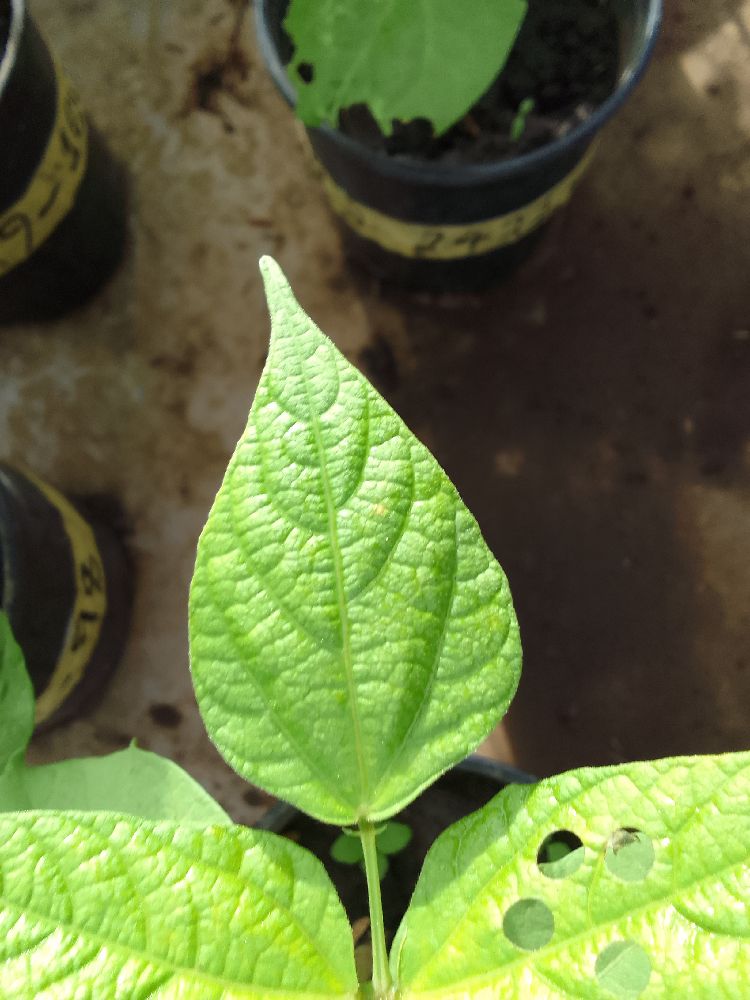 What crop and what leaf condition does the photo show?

common bean, healthy
